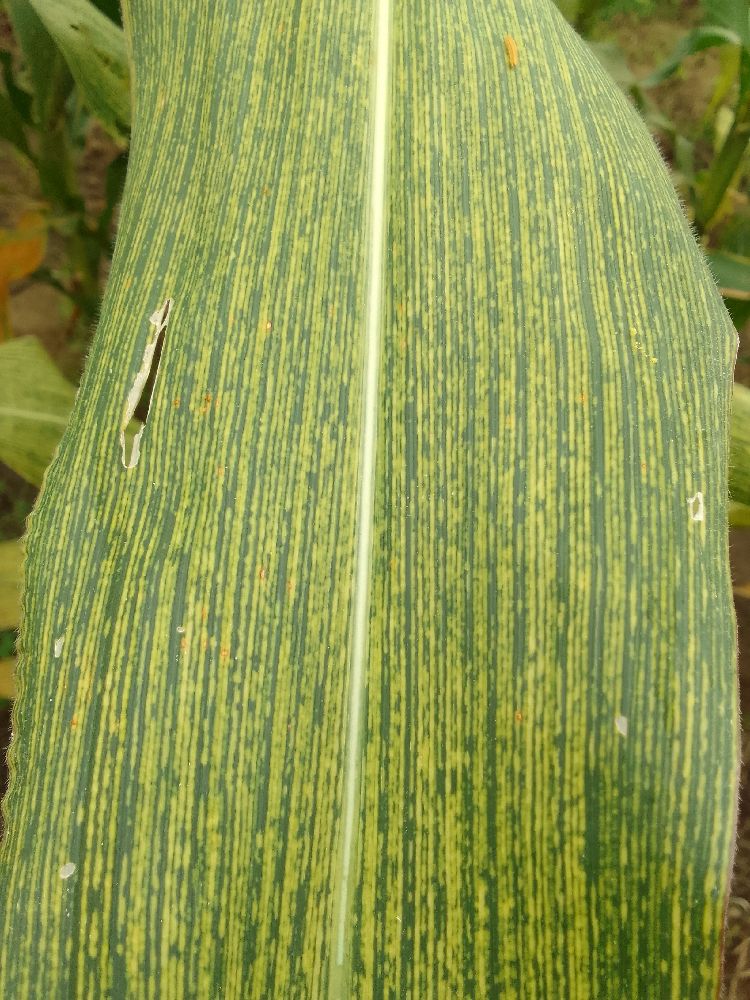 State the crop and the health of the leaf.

maize, maize streak virus
